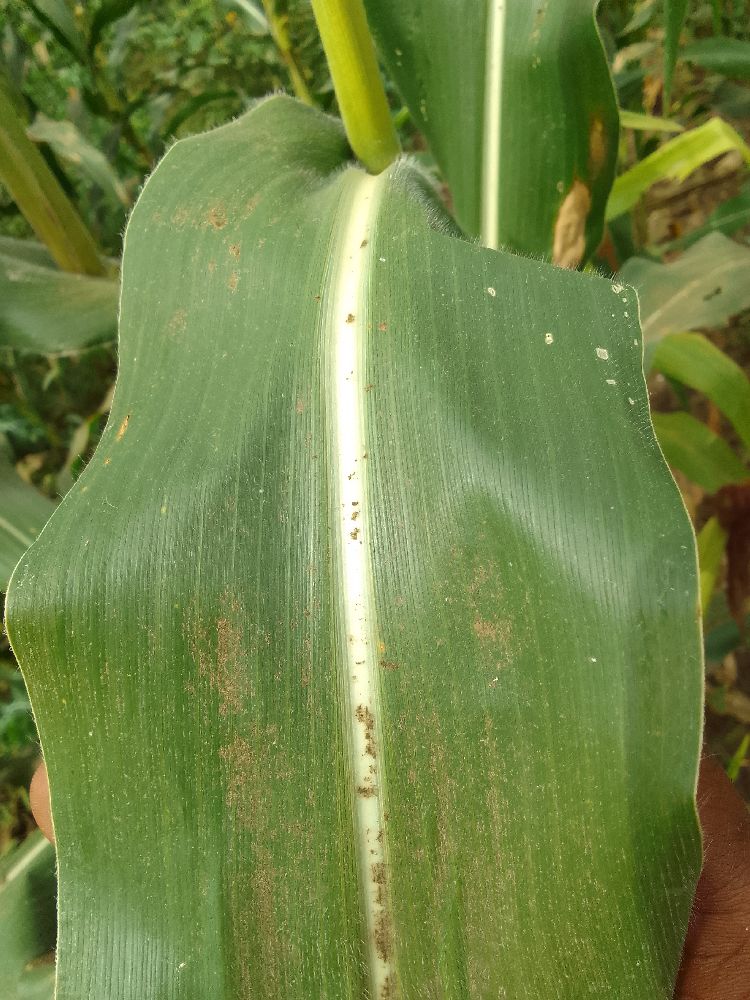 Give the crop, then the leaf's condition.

maize, healthy
